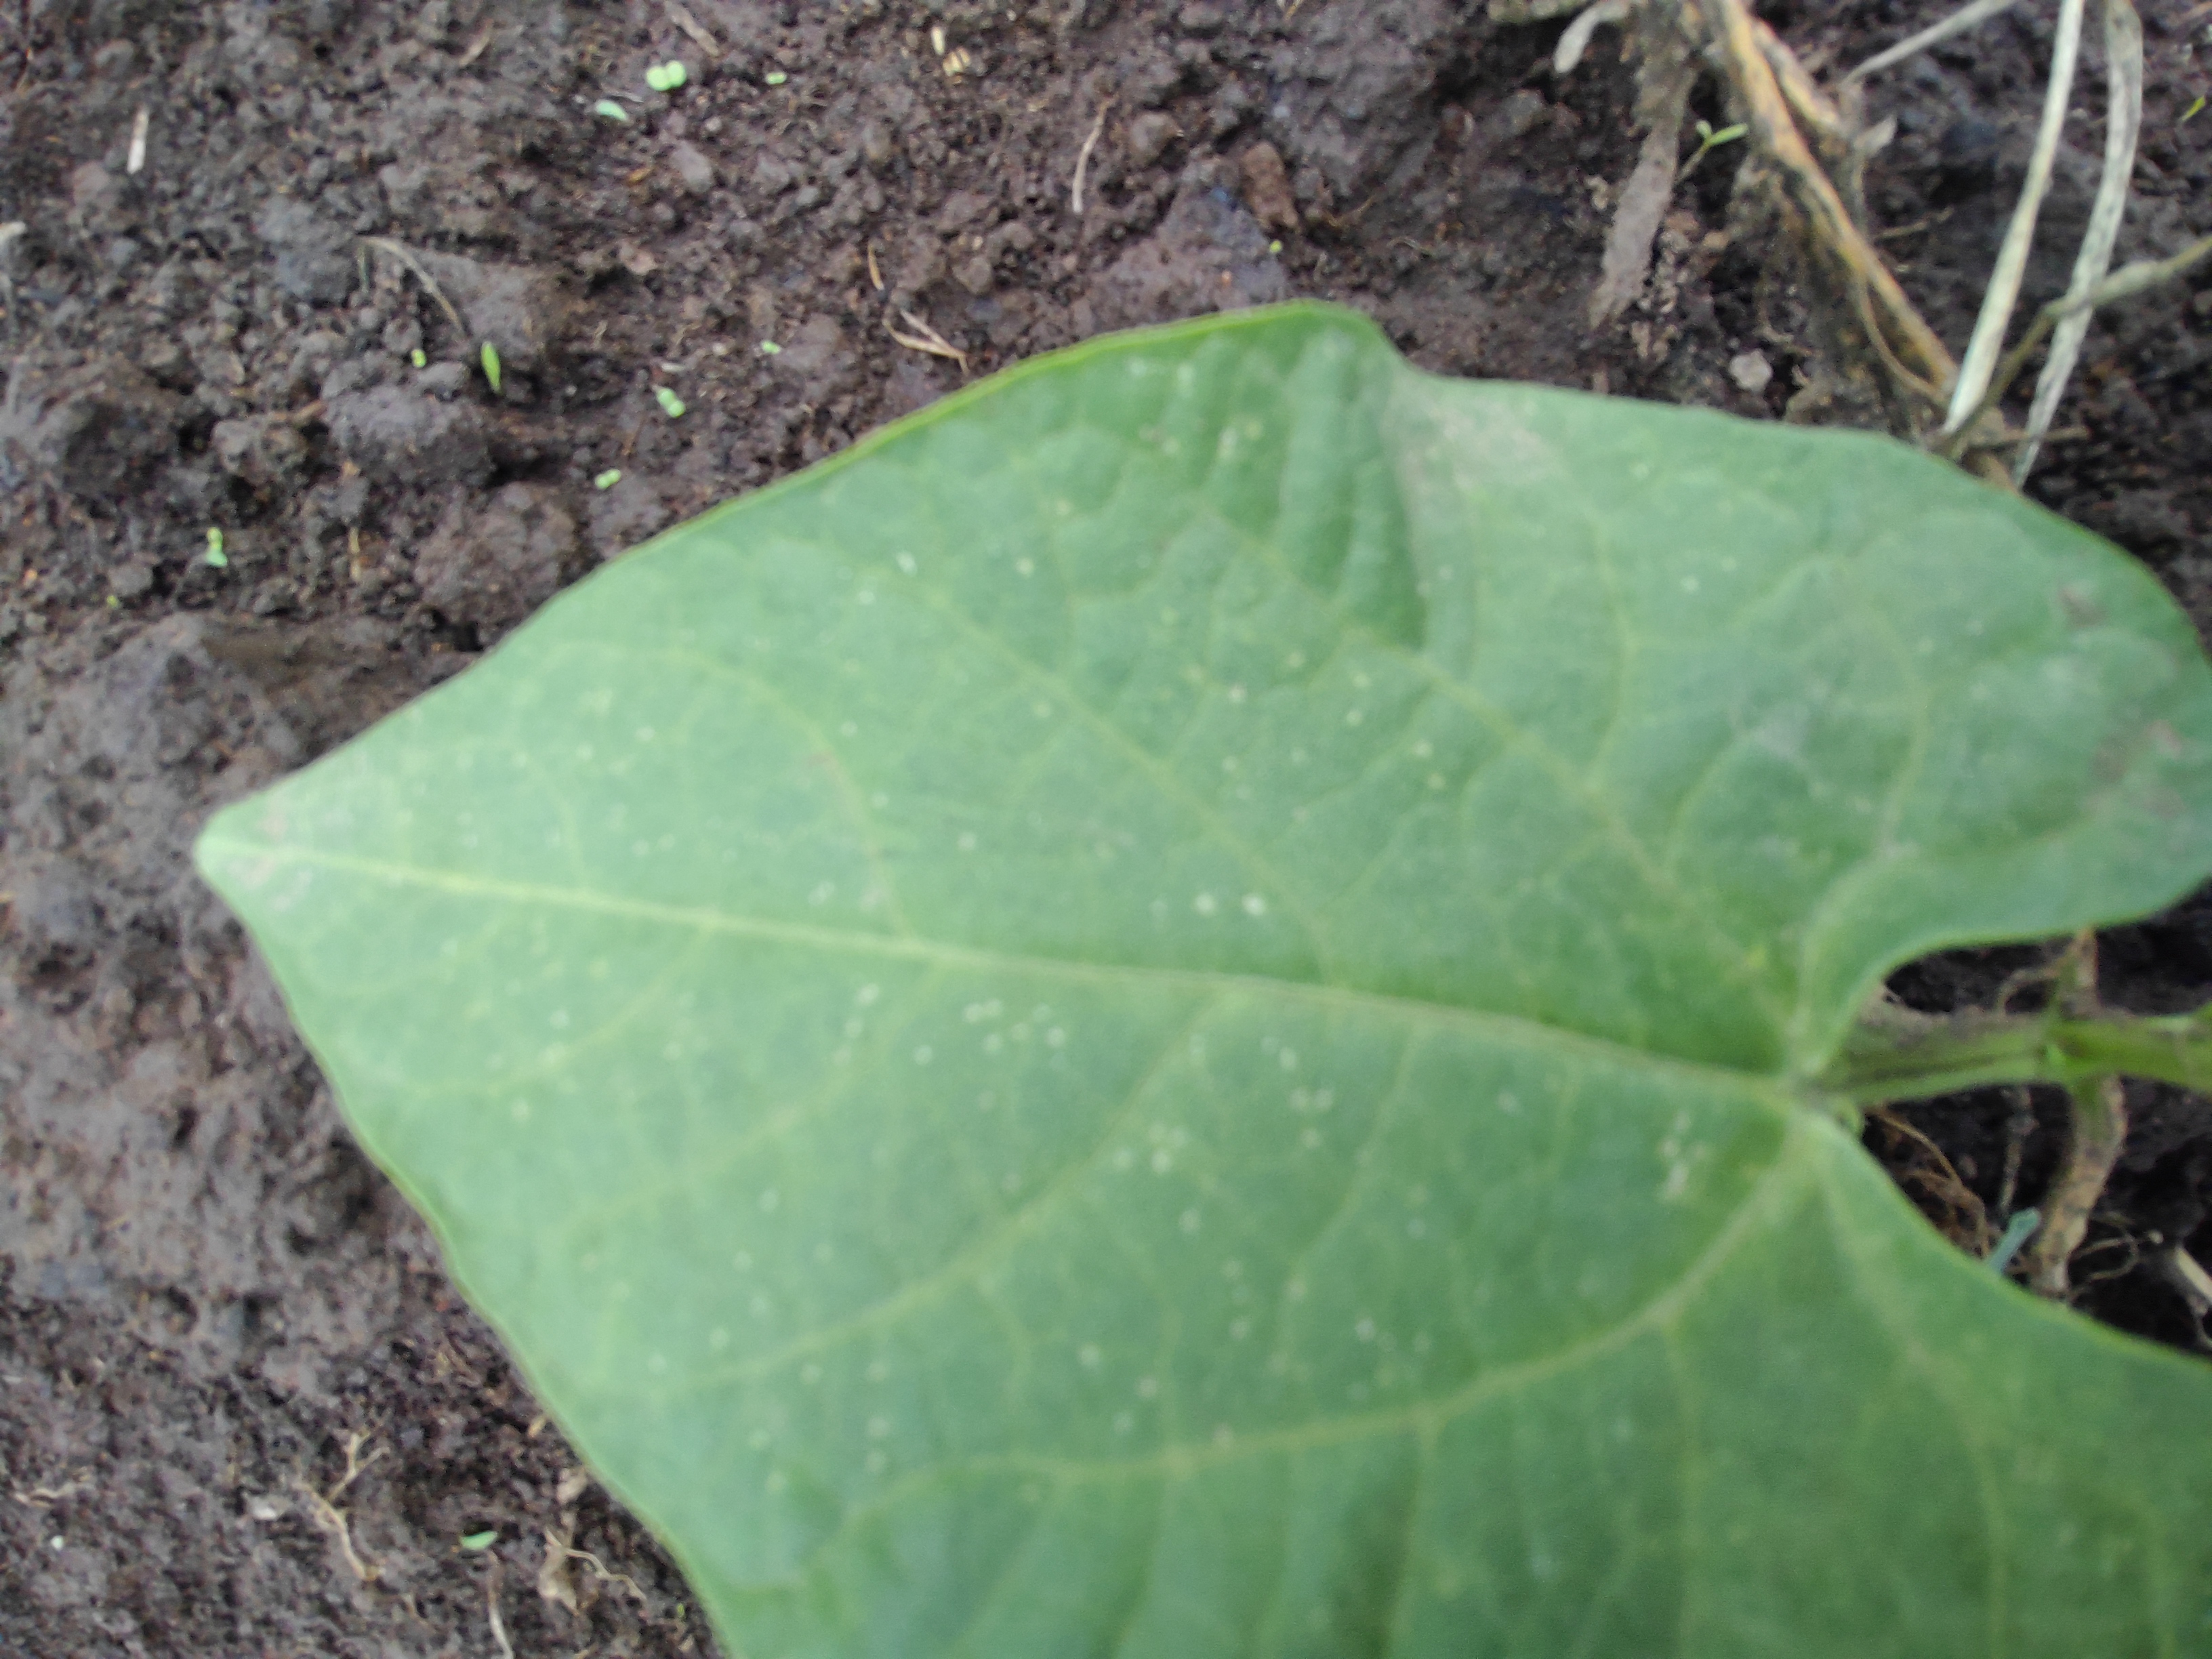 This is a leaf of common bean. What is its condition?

healthy
